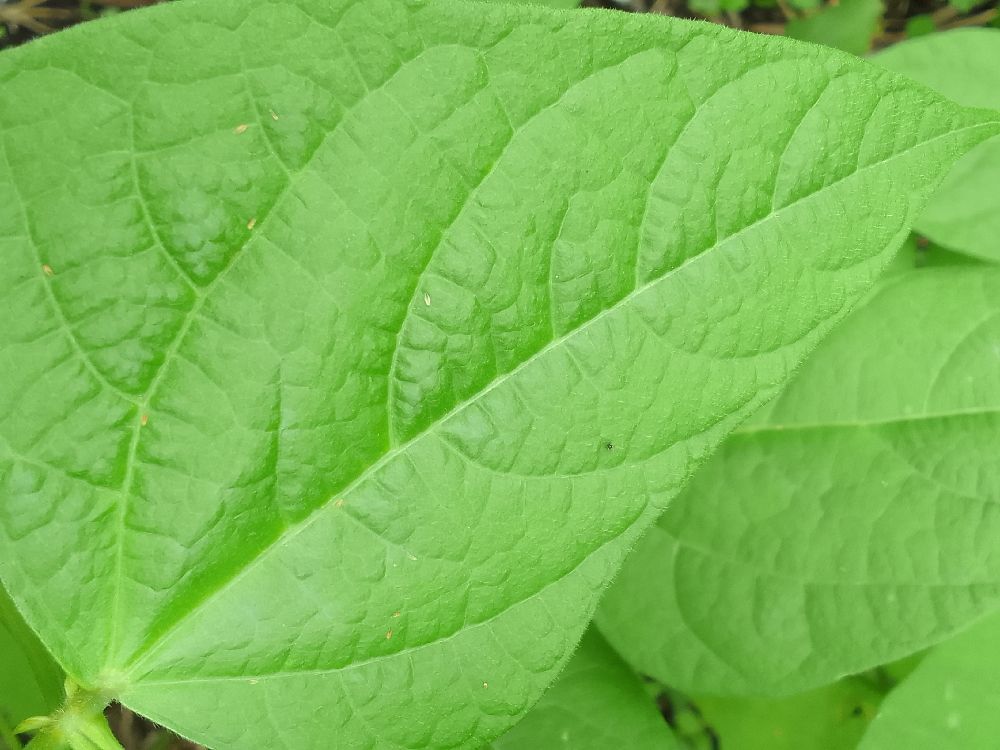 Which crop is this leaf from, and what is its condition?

common bean, healthy
